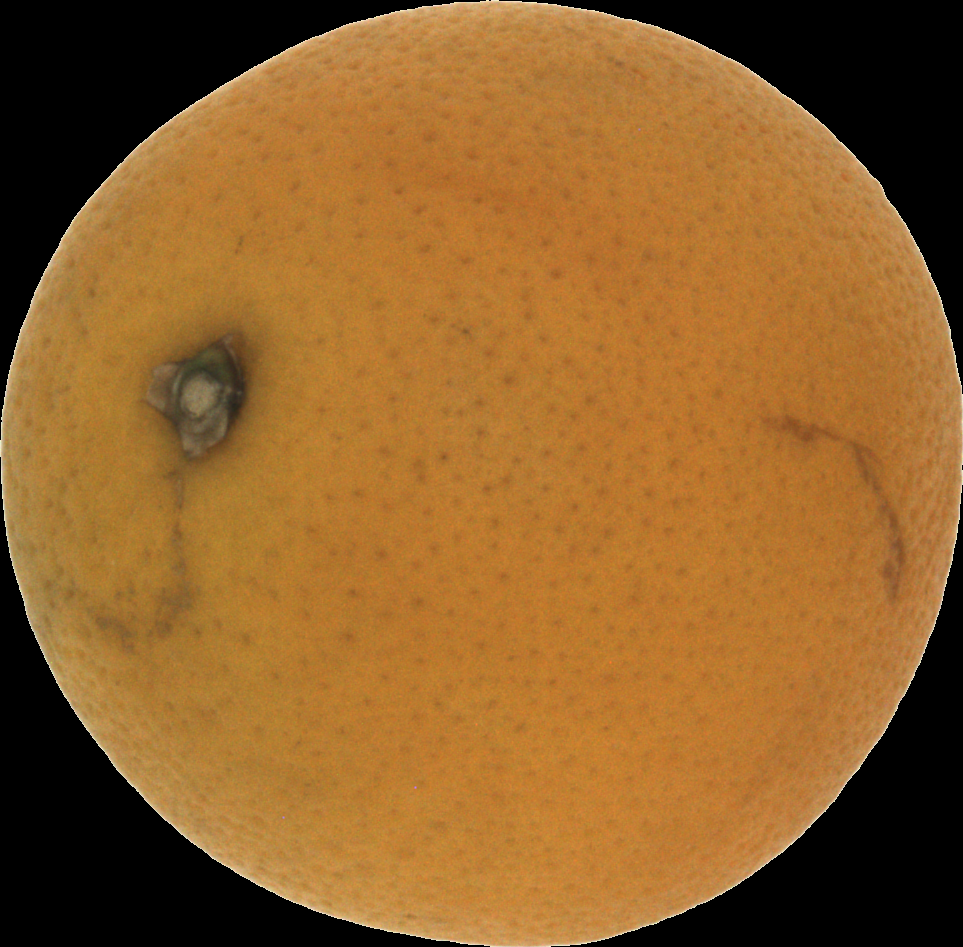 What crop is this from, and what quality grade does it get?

orange, bad
